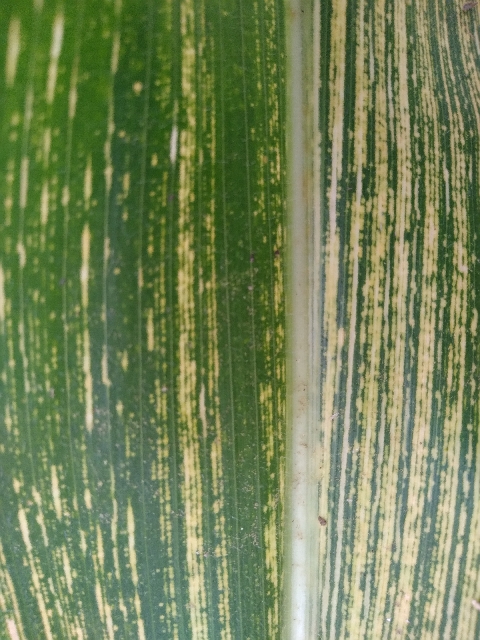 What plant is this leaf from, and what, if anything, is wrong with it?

maize, maize streak virus
